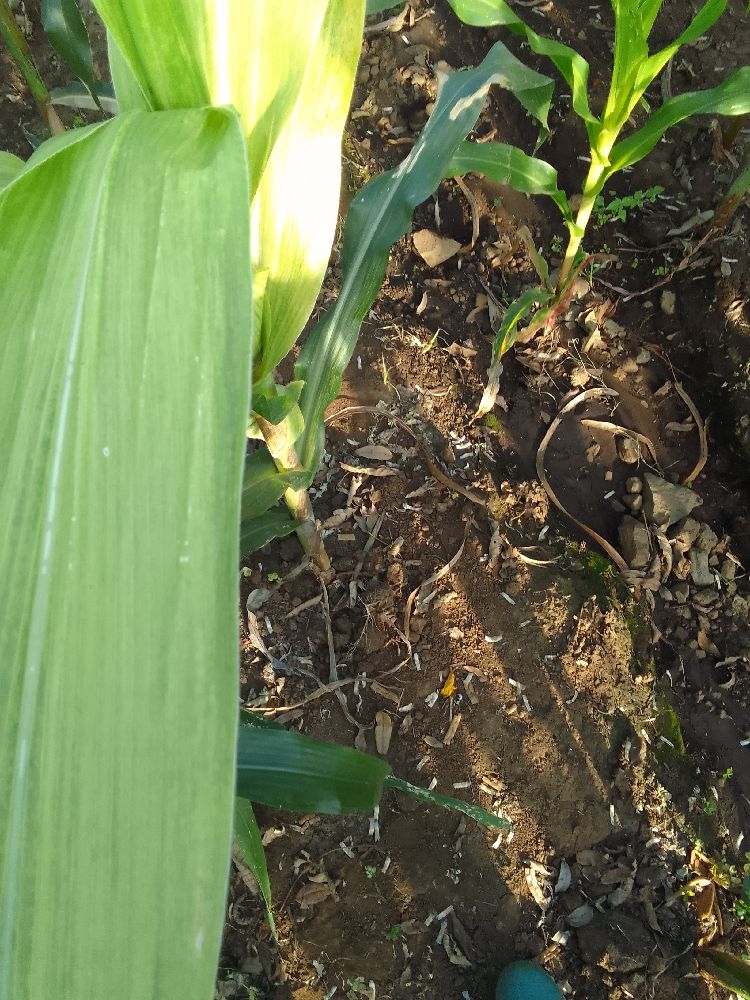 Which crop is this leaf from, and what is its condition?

maize, maize lethal necrosis
